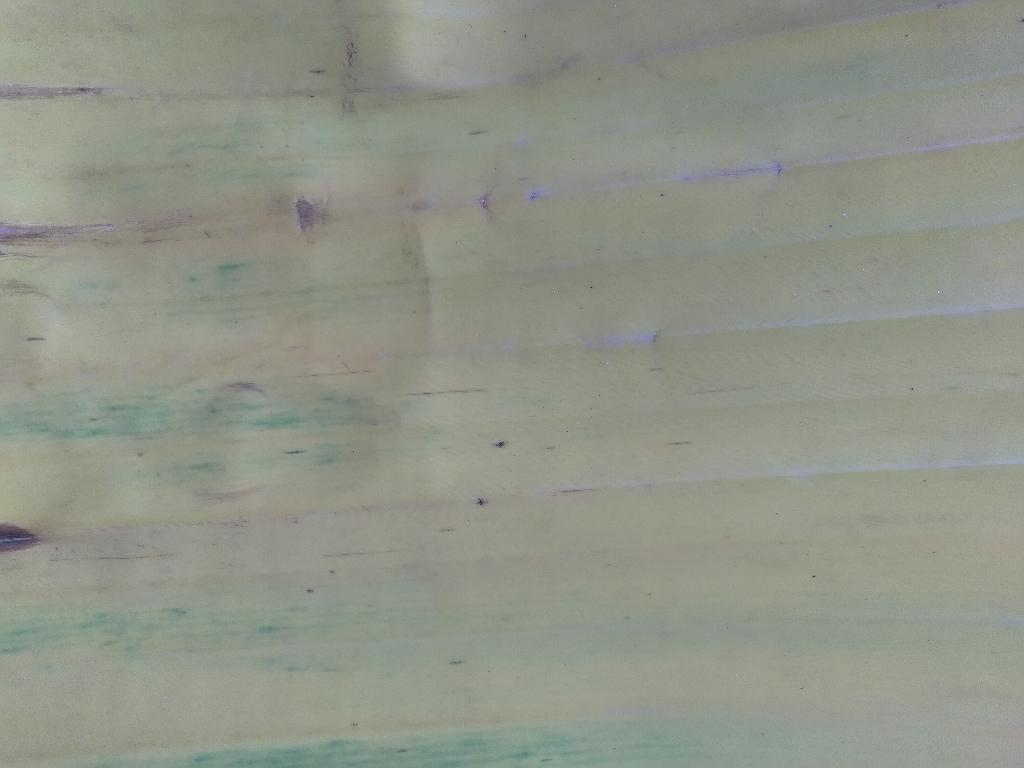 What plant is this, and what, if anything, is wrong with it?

banana, fusarium wilt race 1
